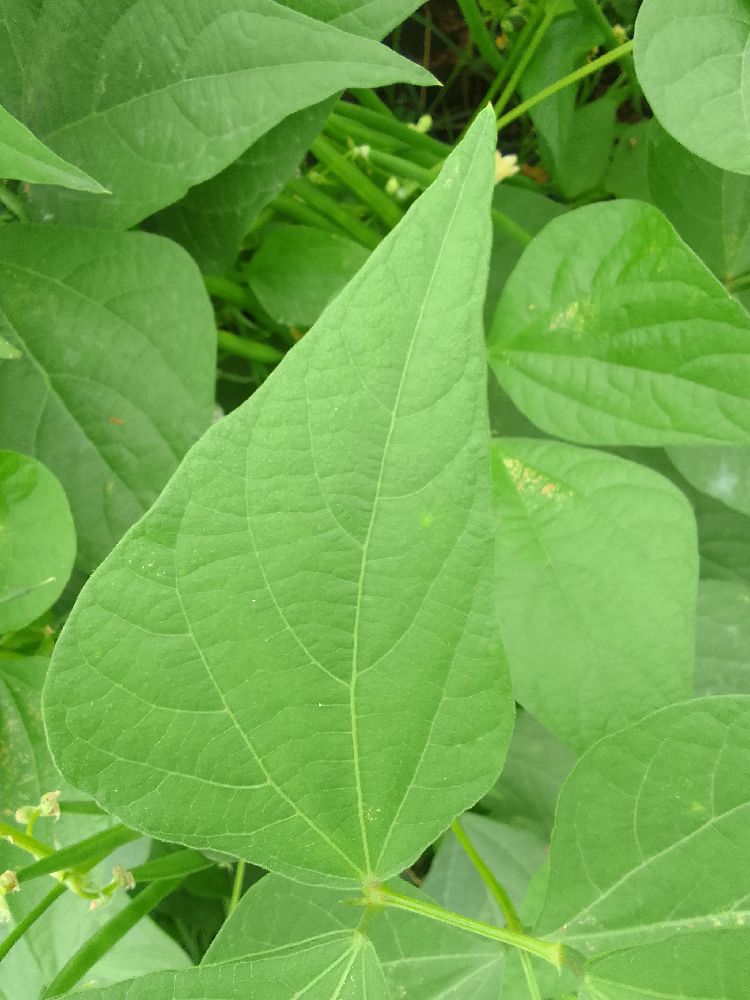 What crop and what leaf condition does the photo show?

common bean, healthy
